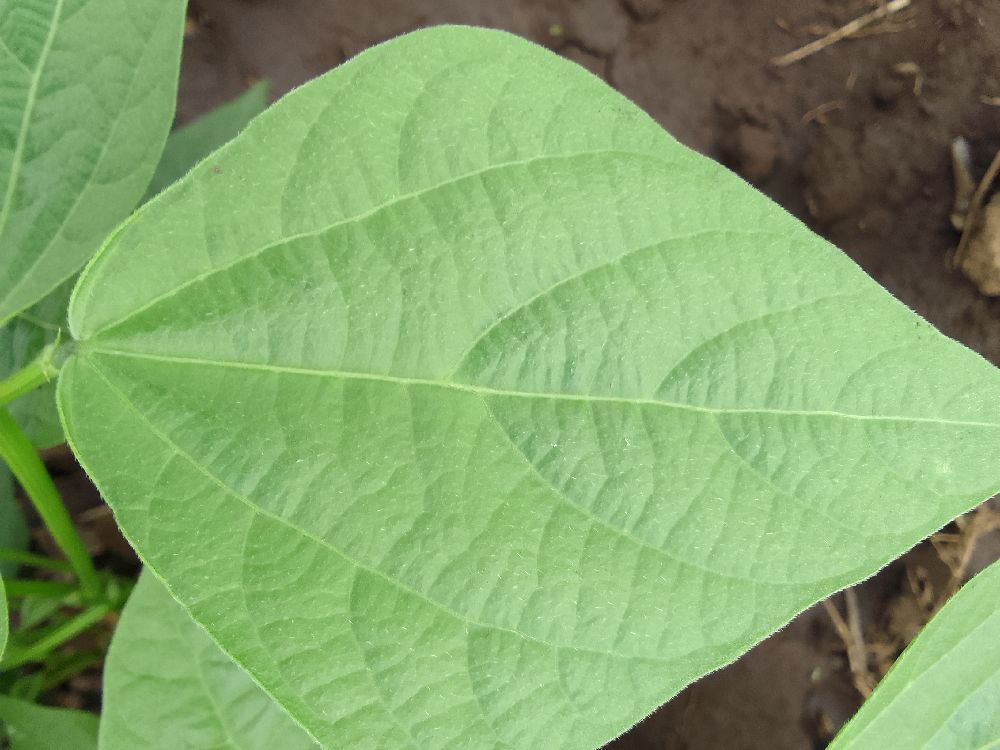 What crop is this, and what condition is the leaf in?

common bean, healthy
